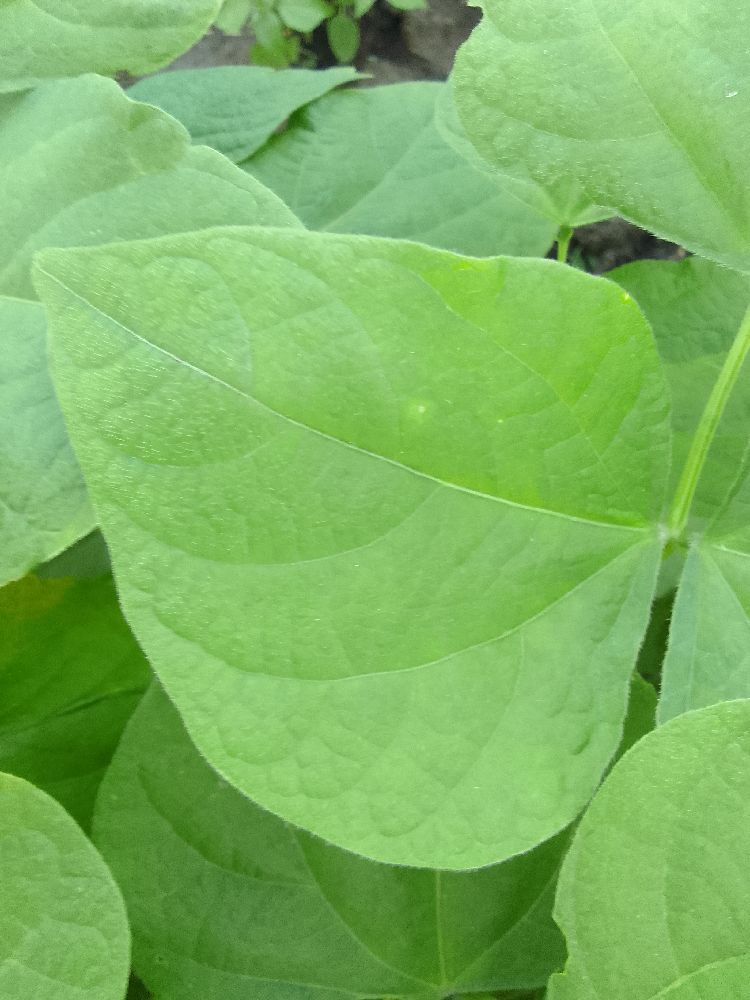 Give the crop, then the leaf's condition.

common bean, healthy
